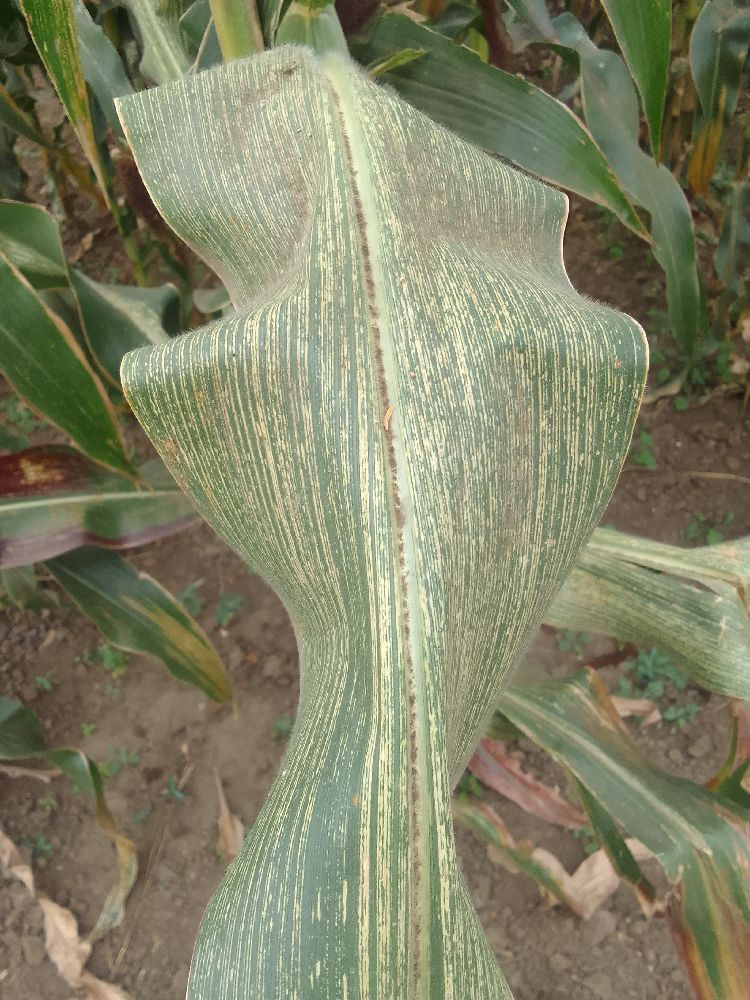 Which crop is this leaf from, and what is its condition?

maize, maize streak virus
